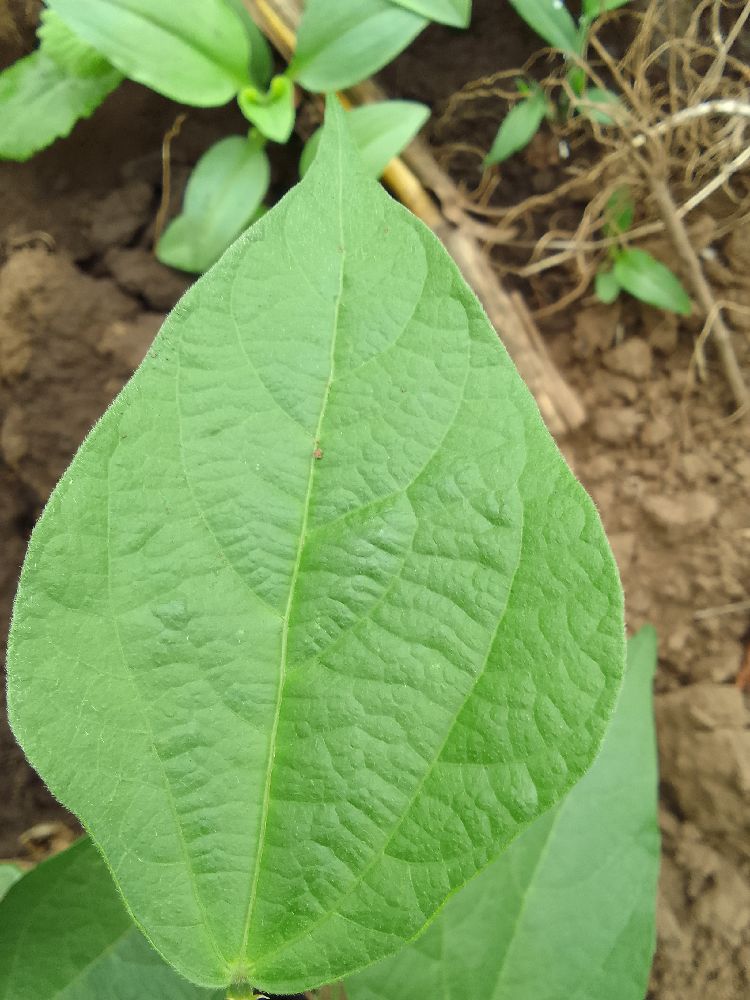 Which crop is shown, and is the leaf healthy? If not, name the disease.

common bean, healthy
